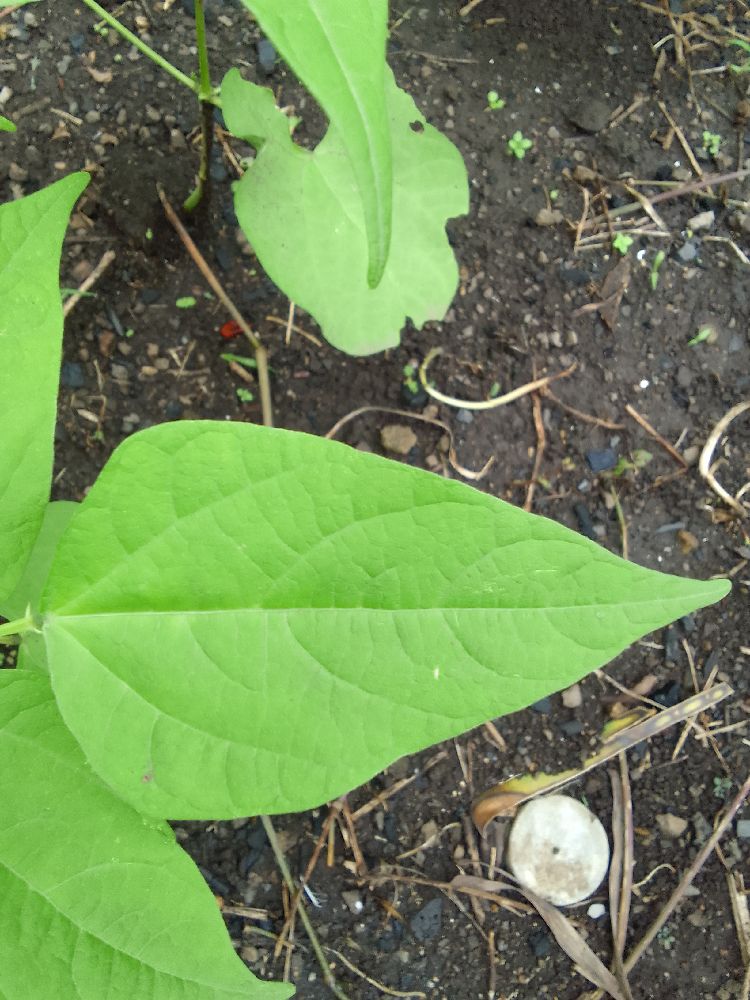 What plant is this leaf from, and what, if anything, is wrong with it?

common bean, healthy
